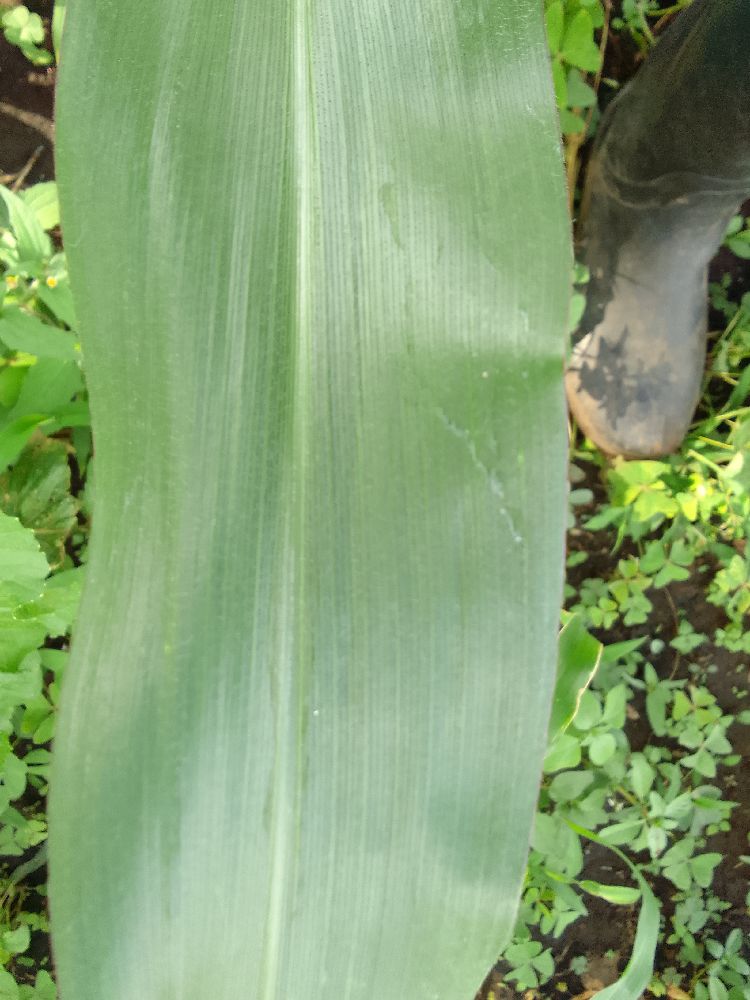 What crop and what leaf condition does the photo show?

maize, healthy
